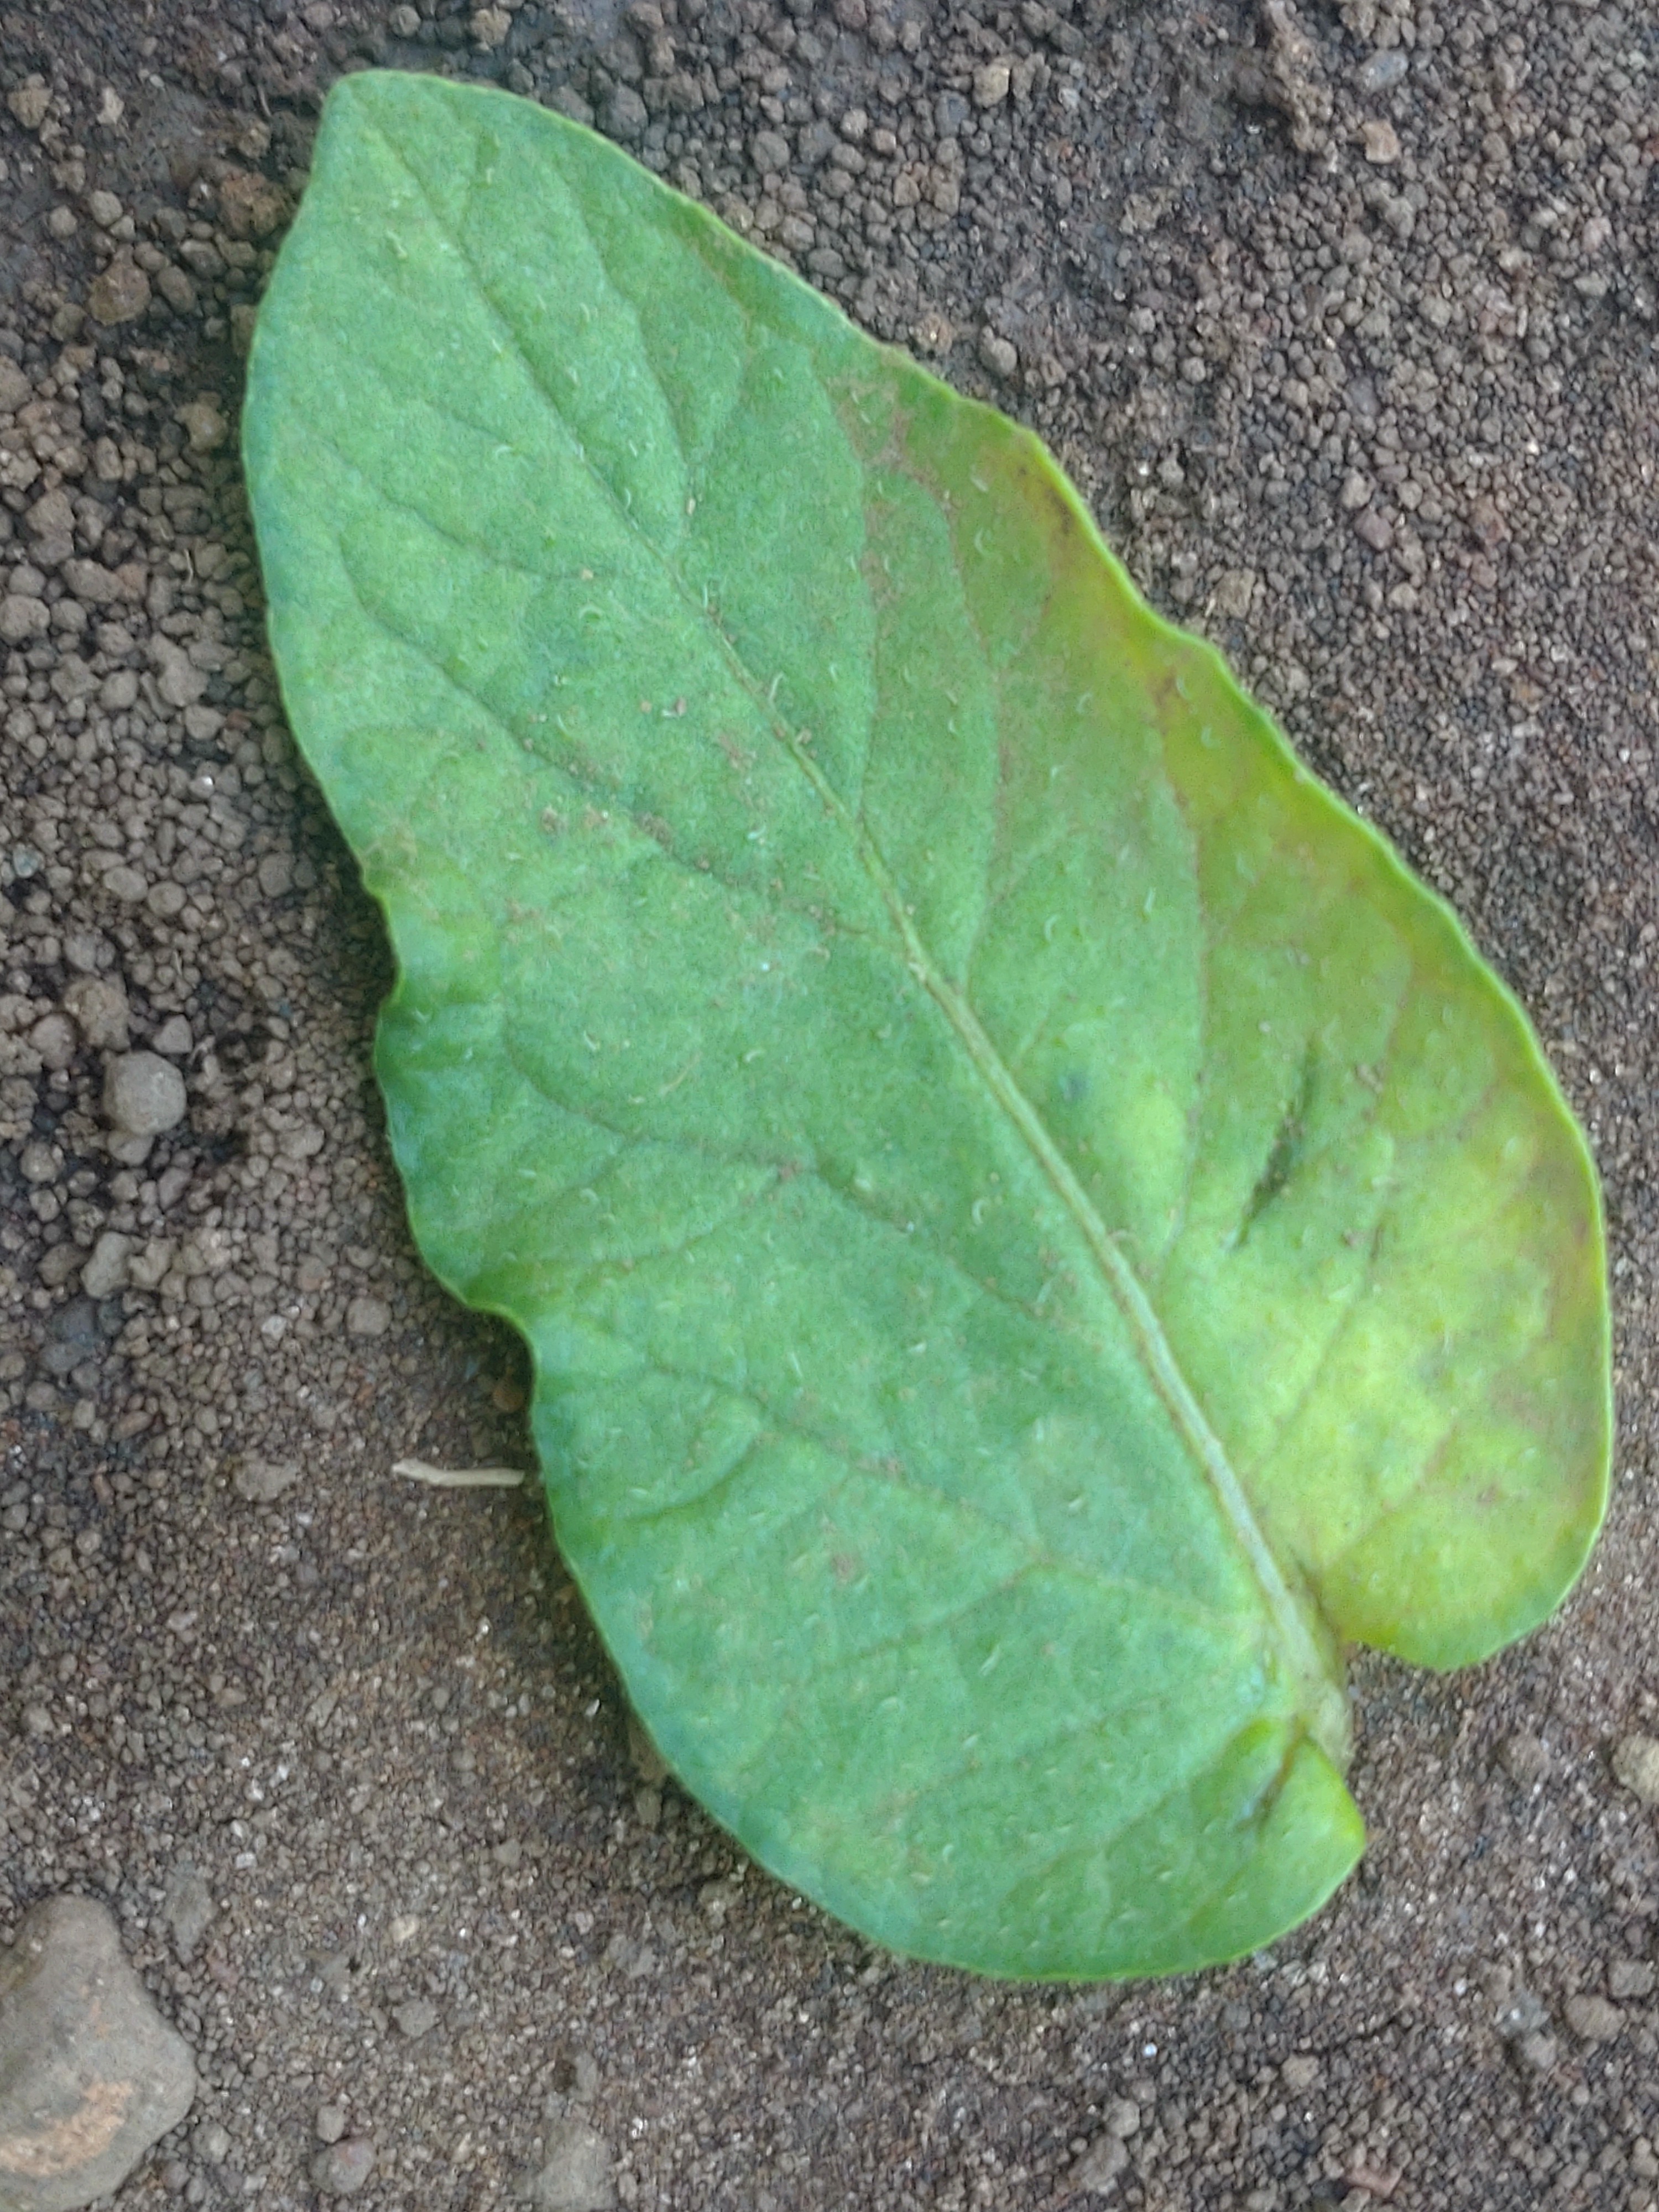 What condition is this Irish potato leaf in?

late blight
